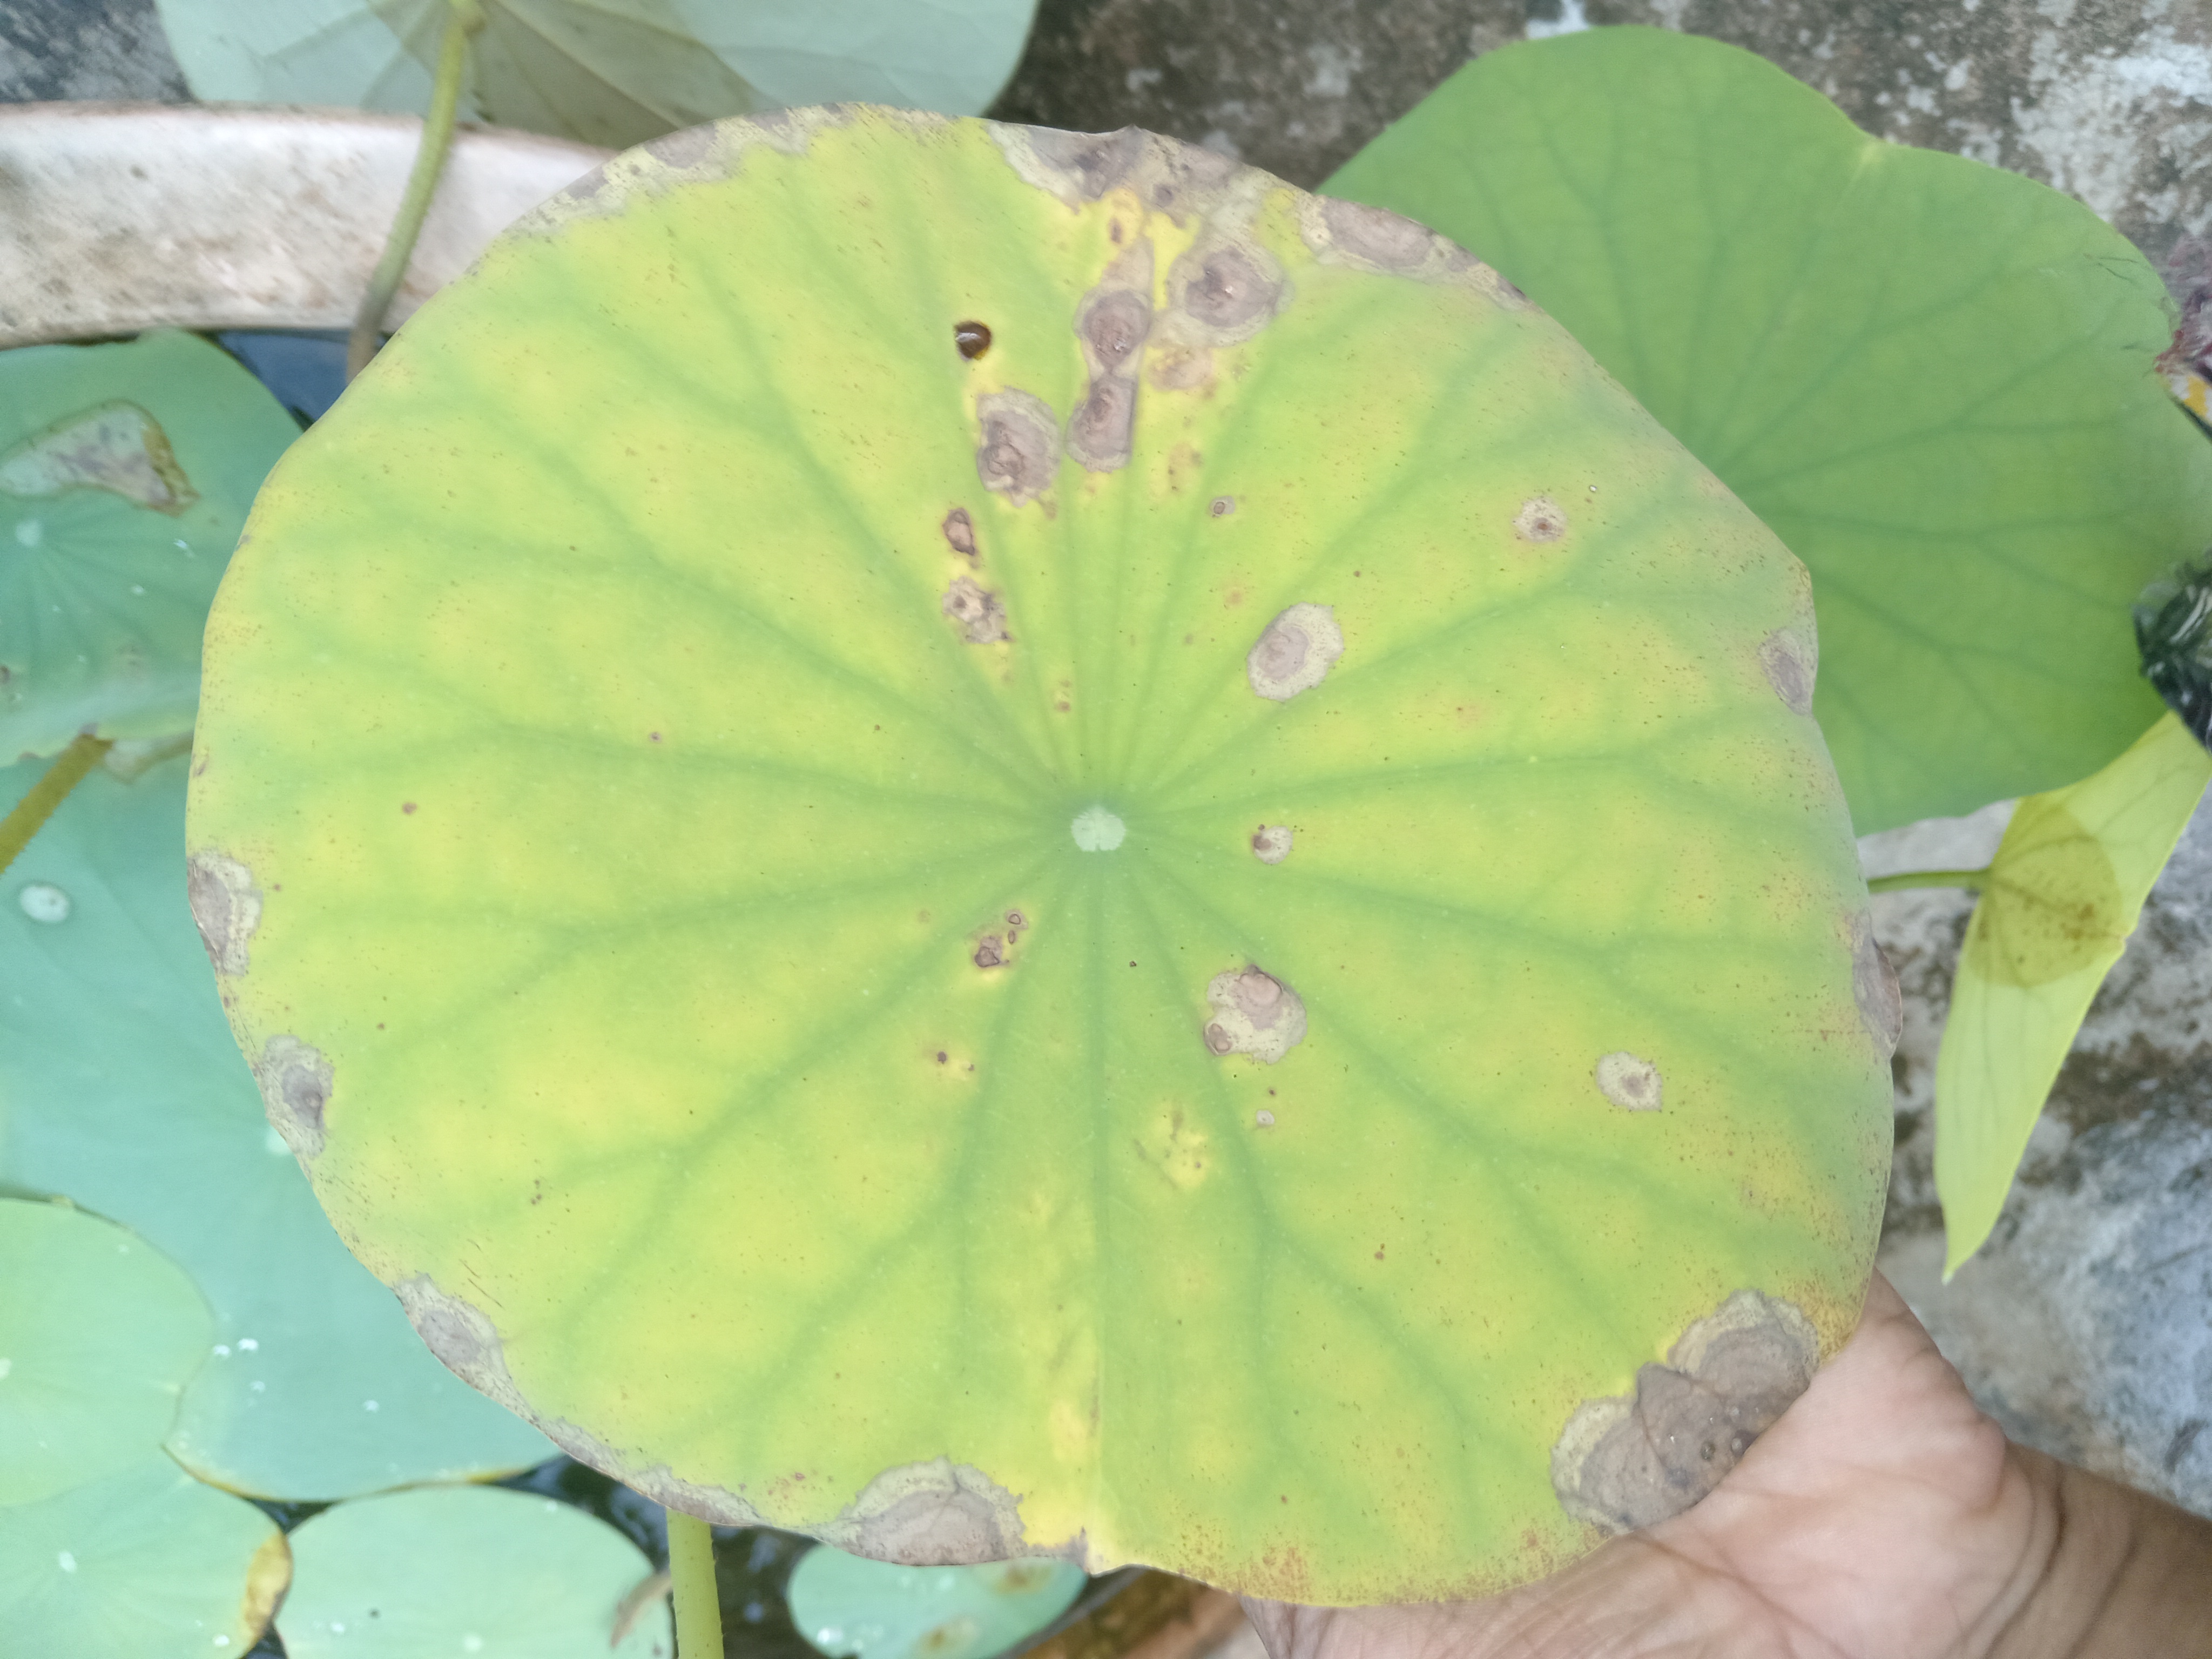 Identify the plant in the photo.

lotus
